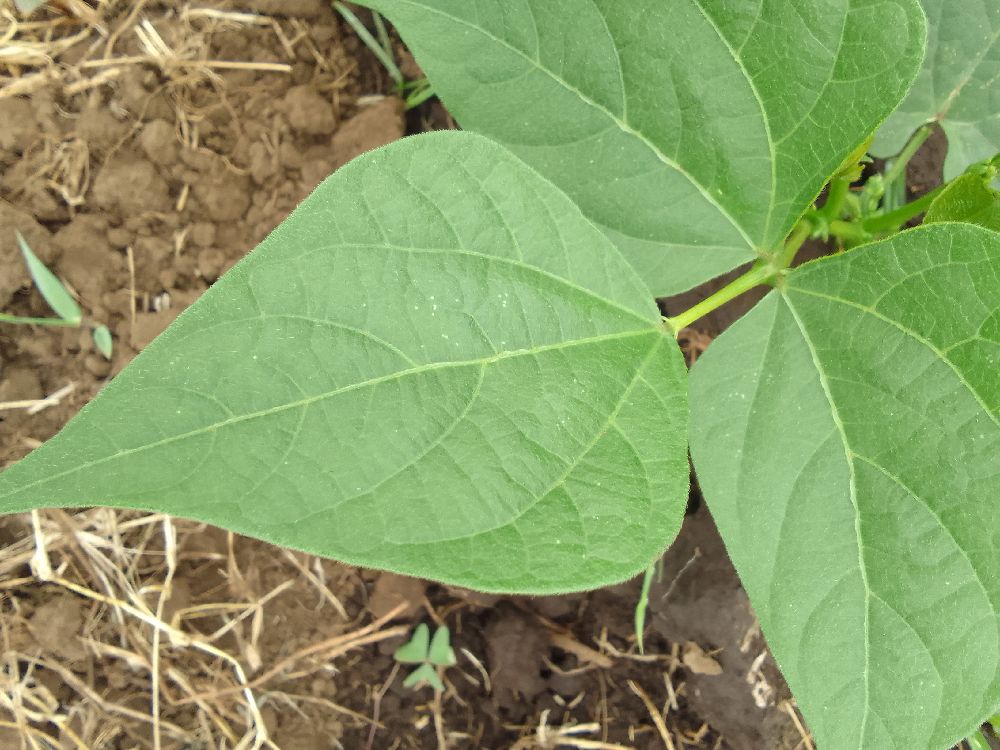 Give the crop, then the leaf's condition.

common bean, healthy
